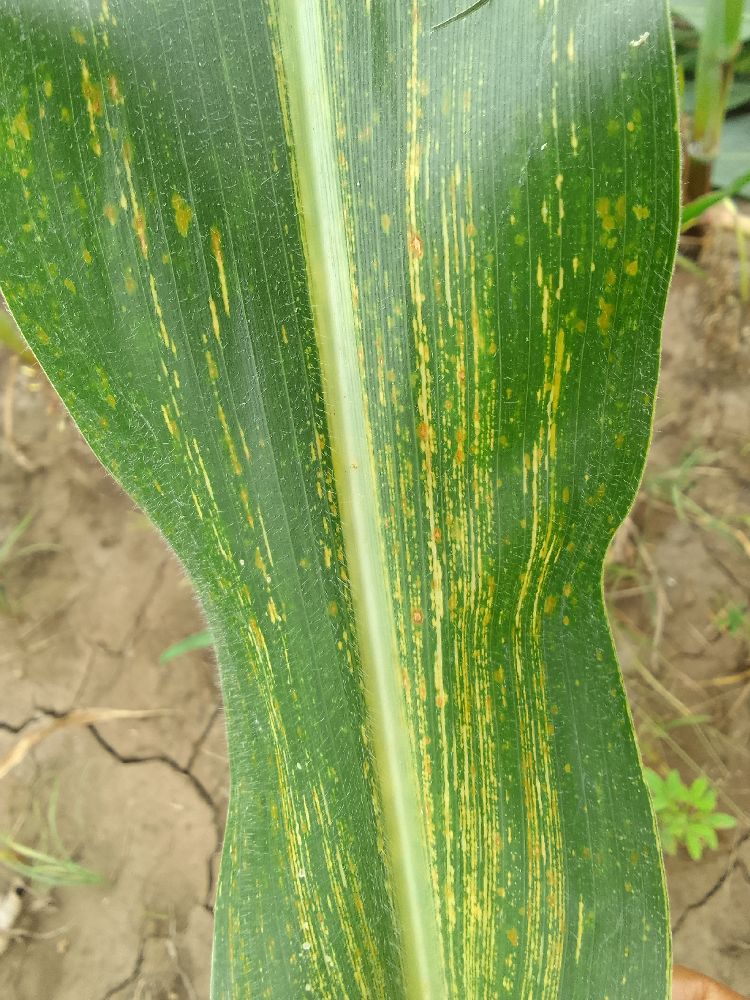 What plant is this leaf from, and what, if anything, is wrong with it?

maize, maize streak virus
